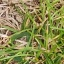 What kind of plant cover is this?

grass
